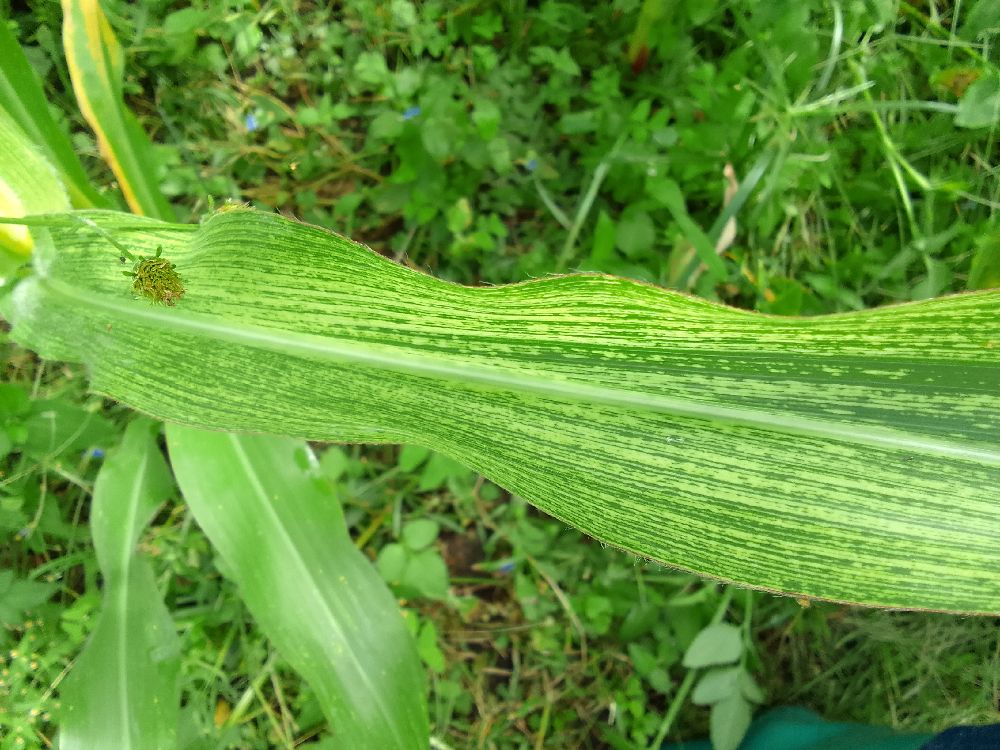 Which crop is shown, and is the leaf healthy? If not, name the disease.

maize, maize streak virus
